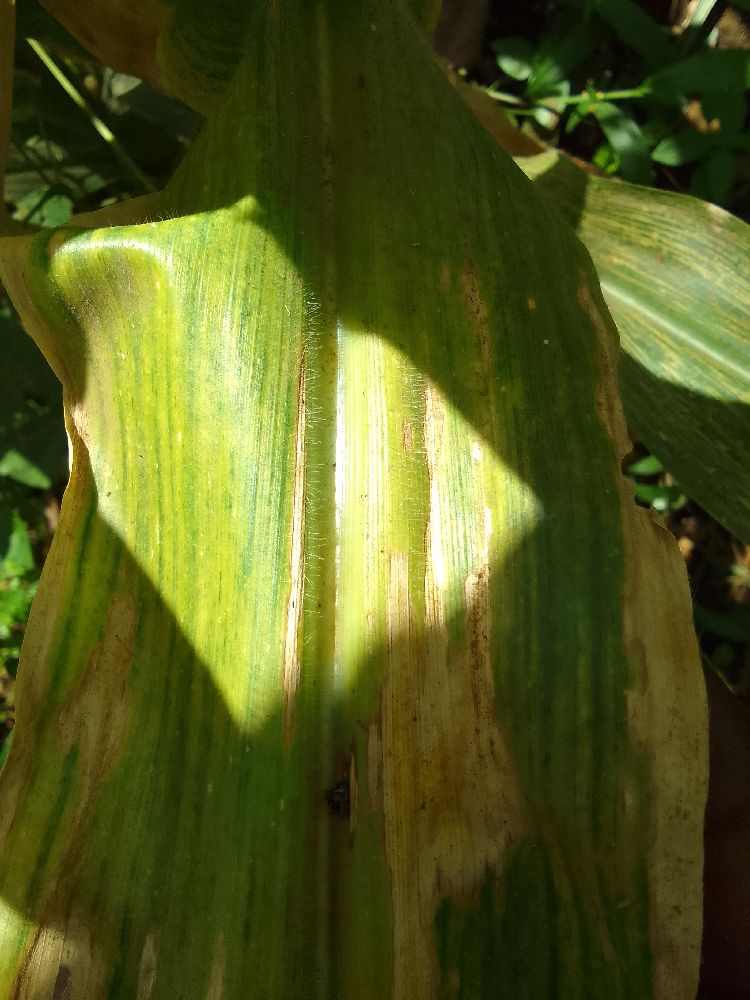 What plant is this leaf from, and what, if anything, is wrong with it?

maize, maize lethal necrosis
